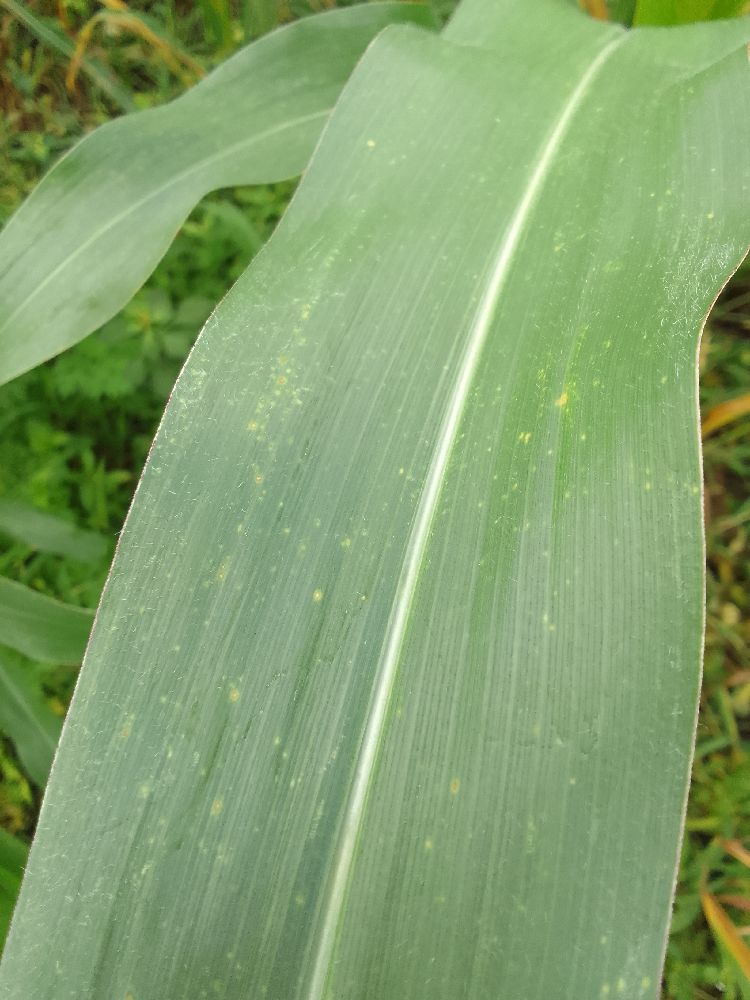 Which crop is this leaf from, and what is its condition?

maize, maize lethal necrosis
